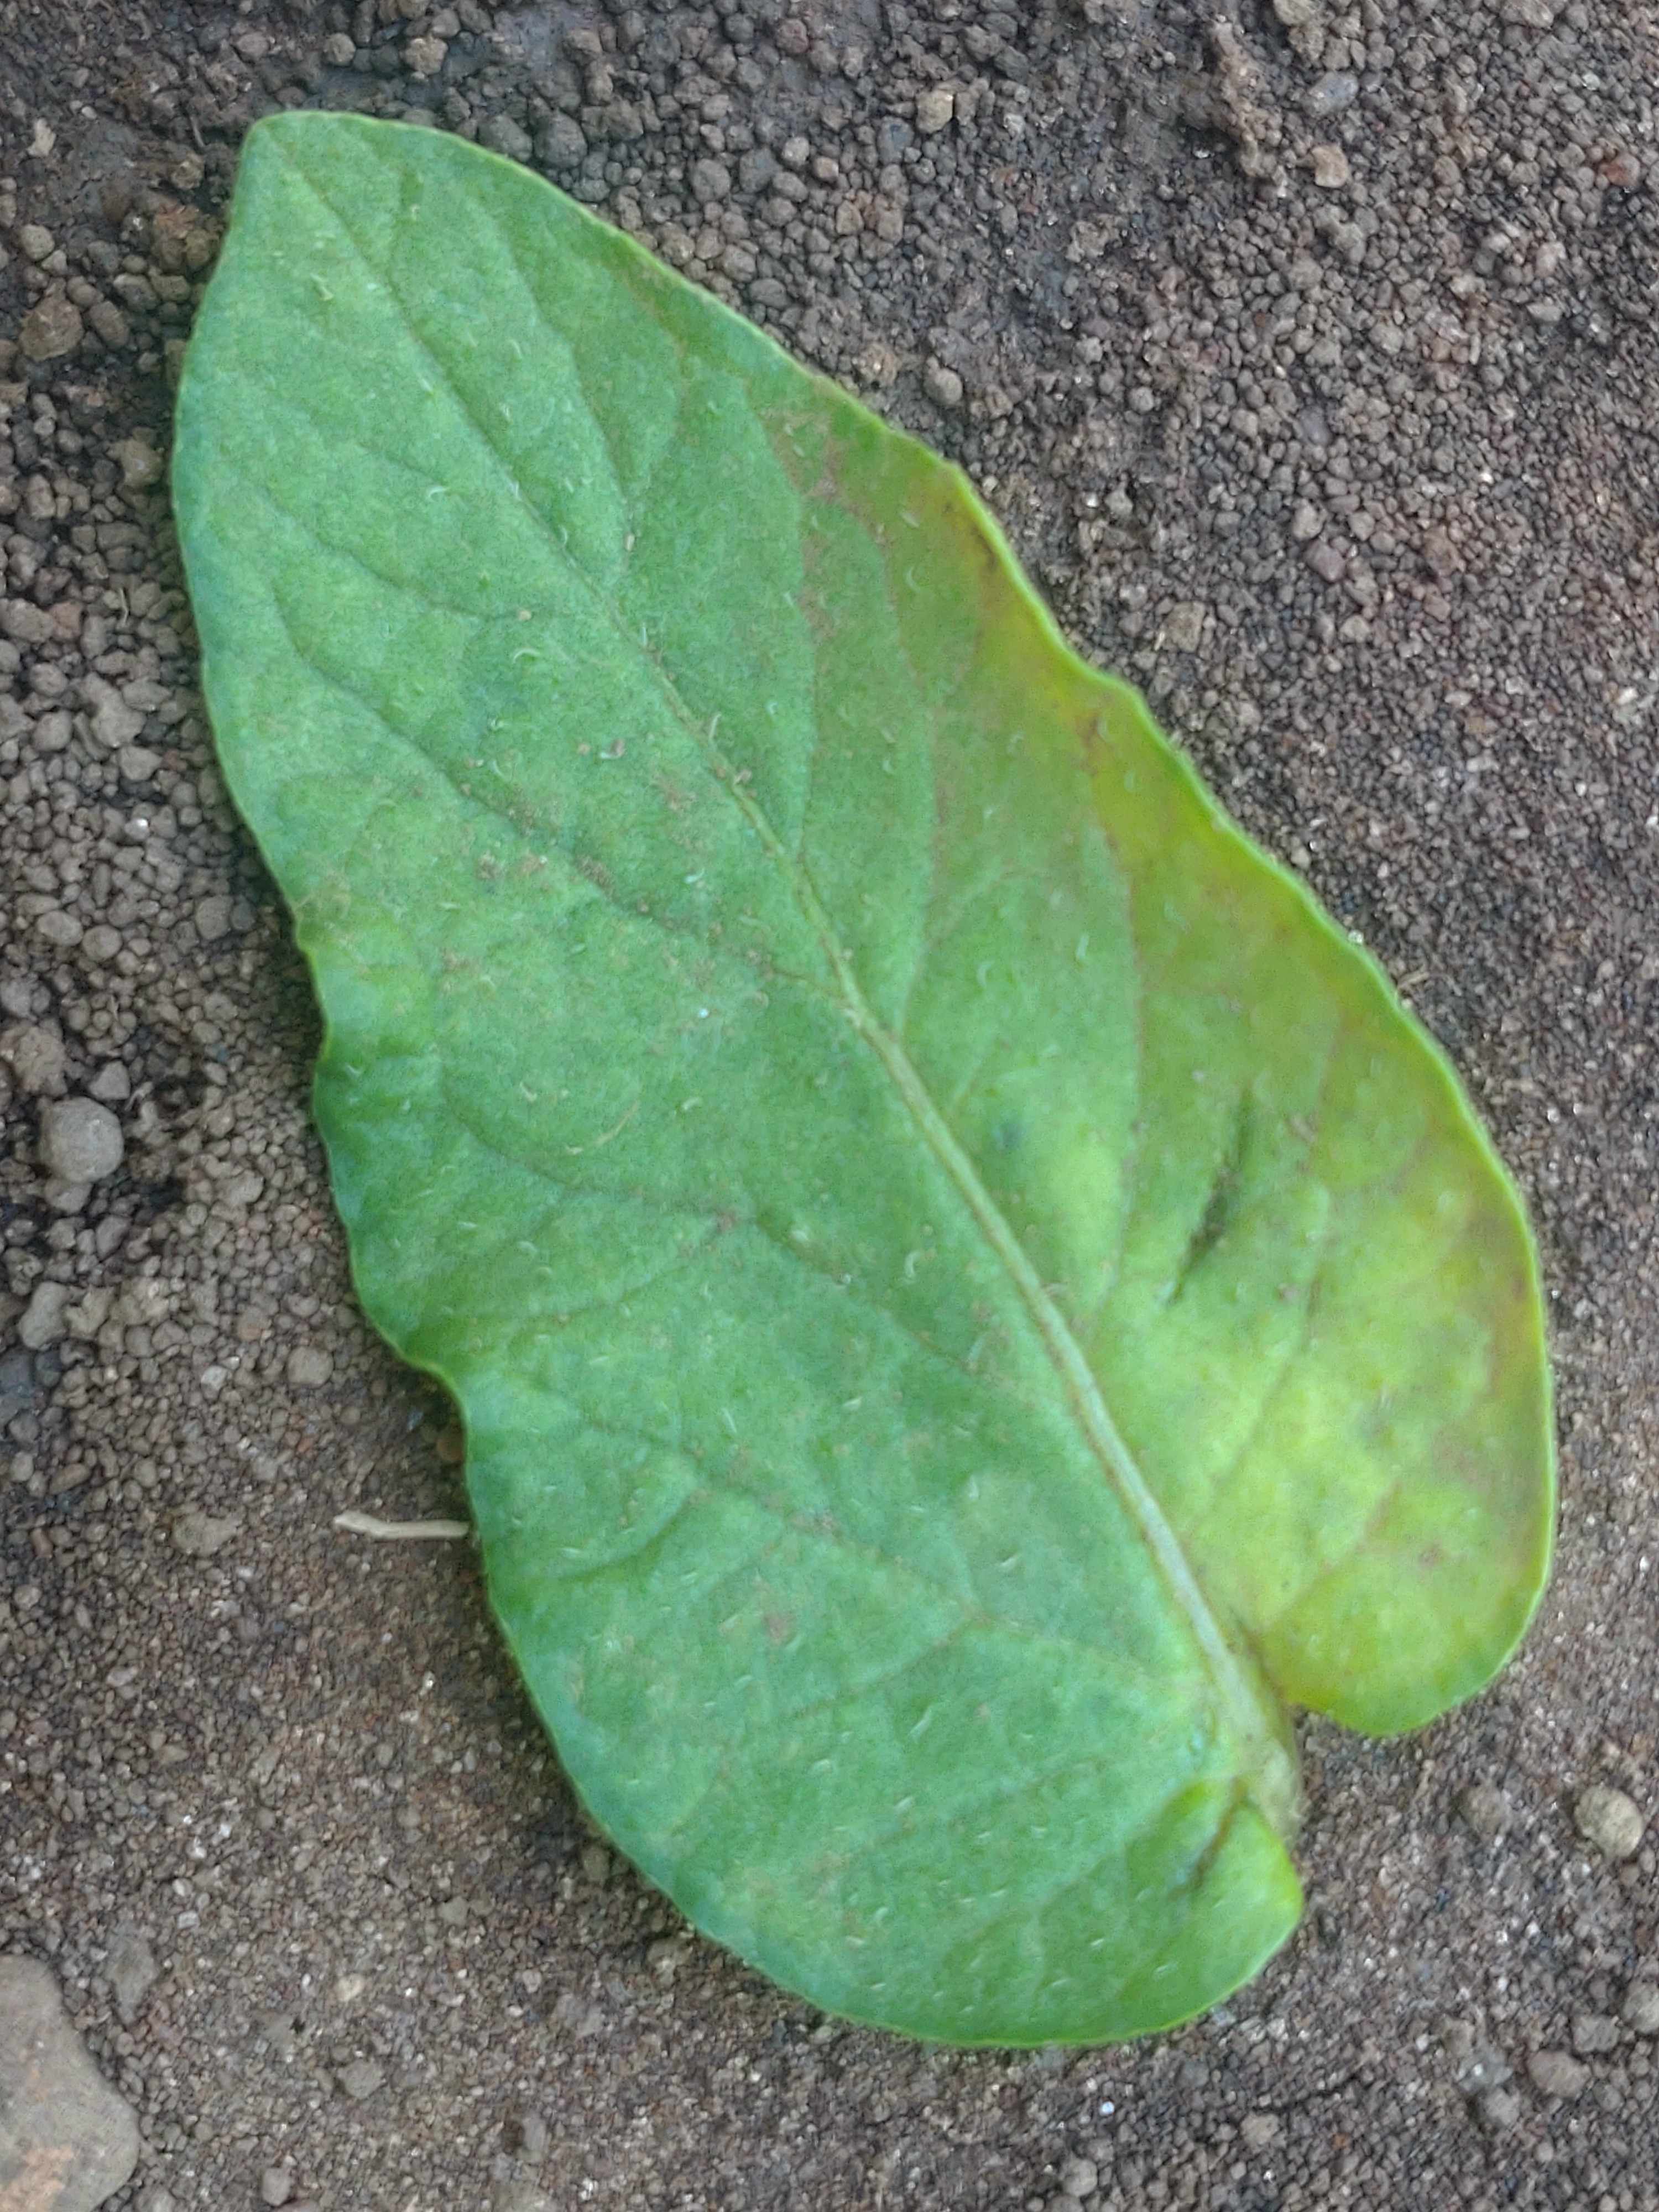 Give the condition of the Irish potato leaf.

late blight
